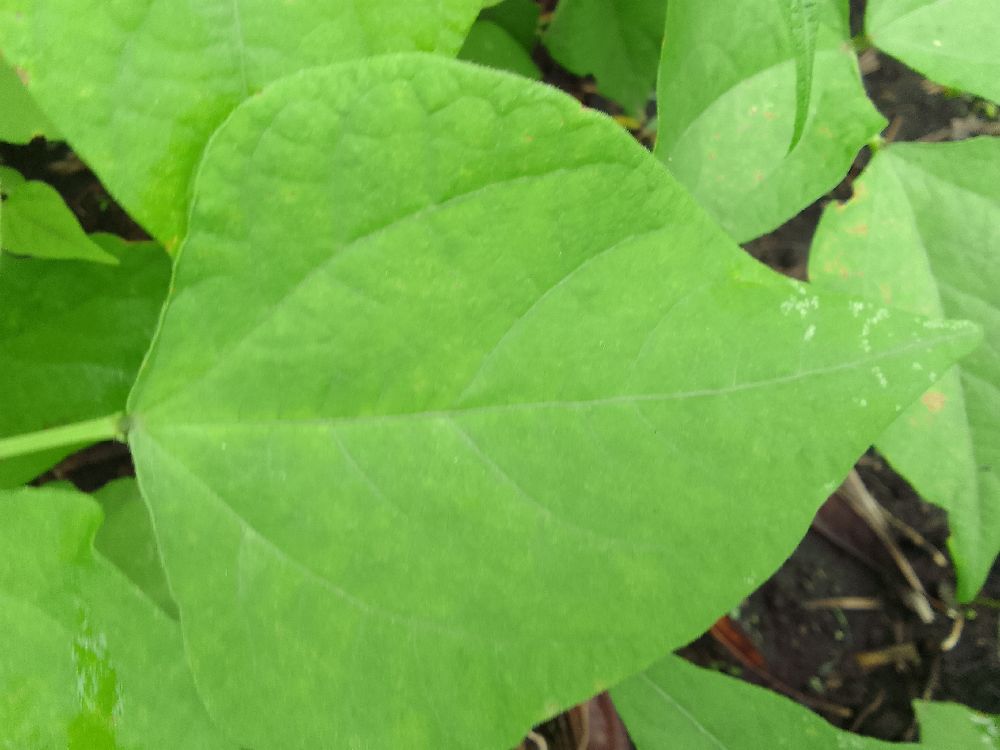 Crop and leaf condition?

common bean, healthy
